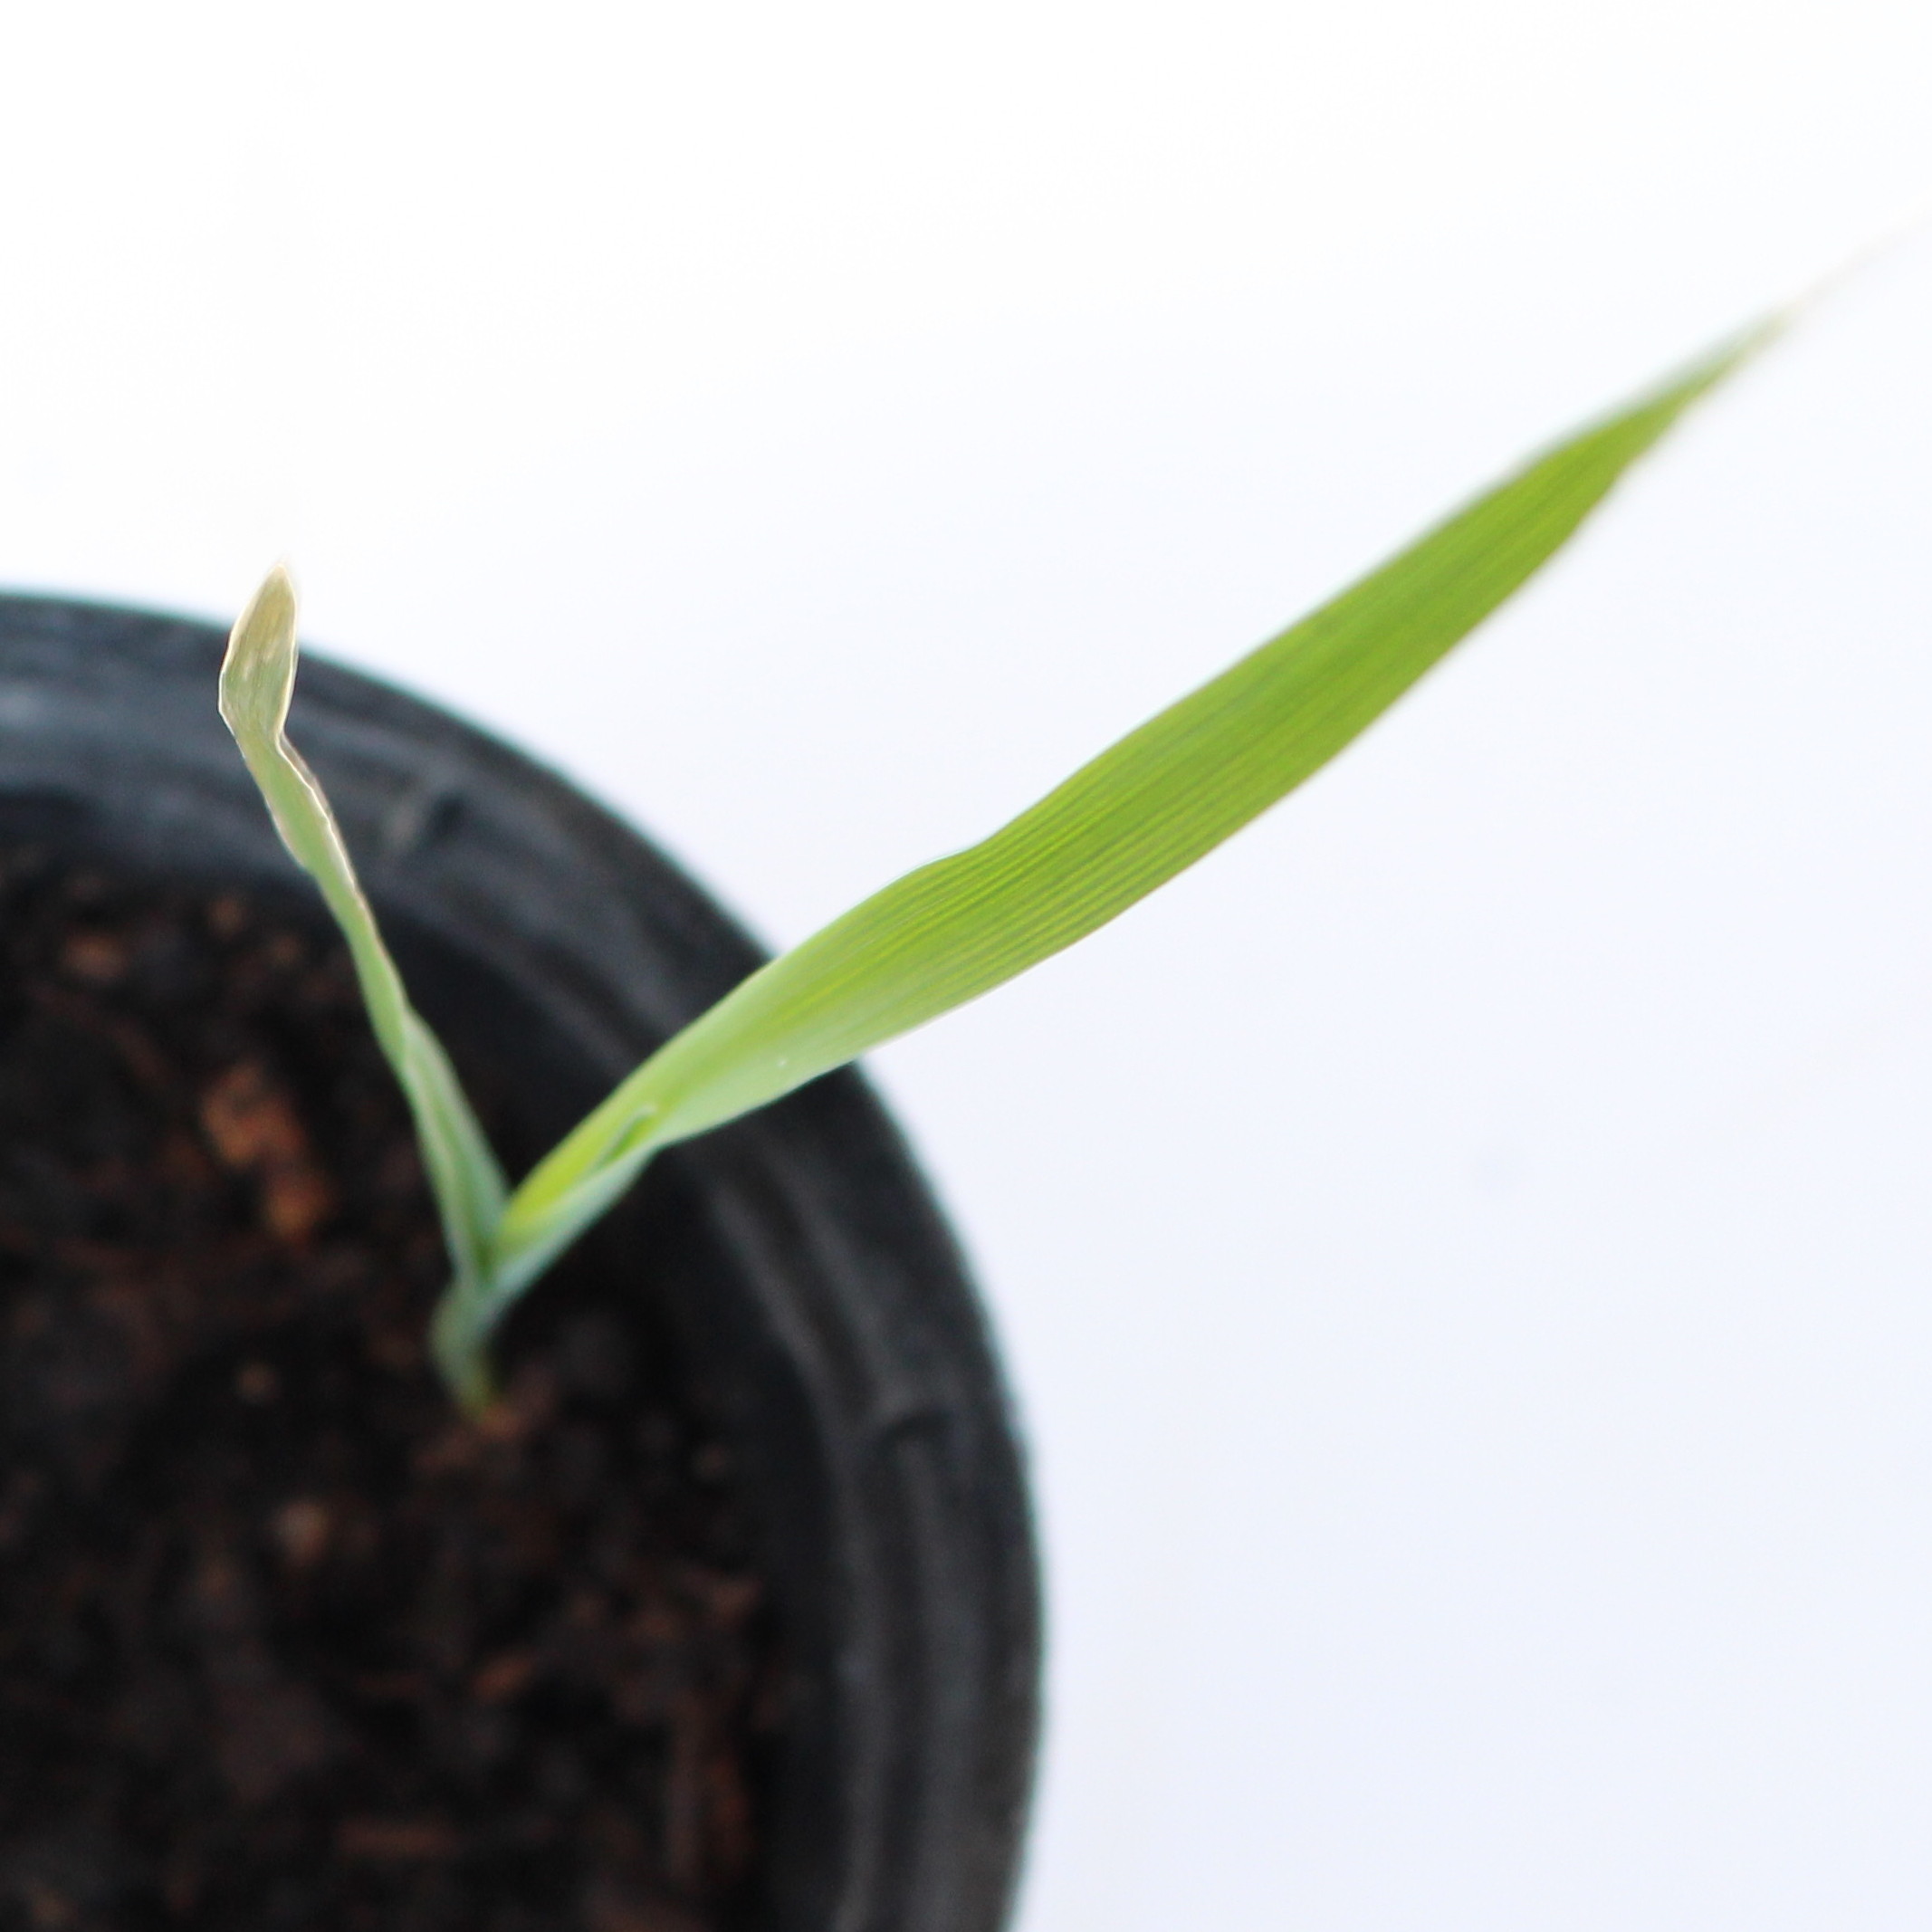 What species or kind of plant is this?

Avena sterilis
